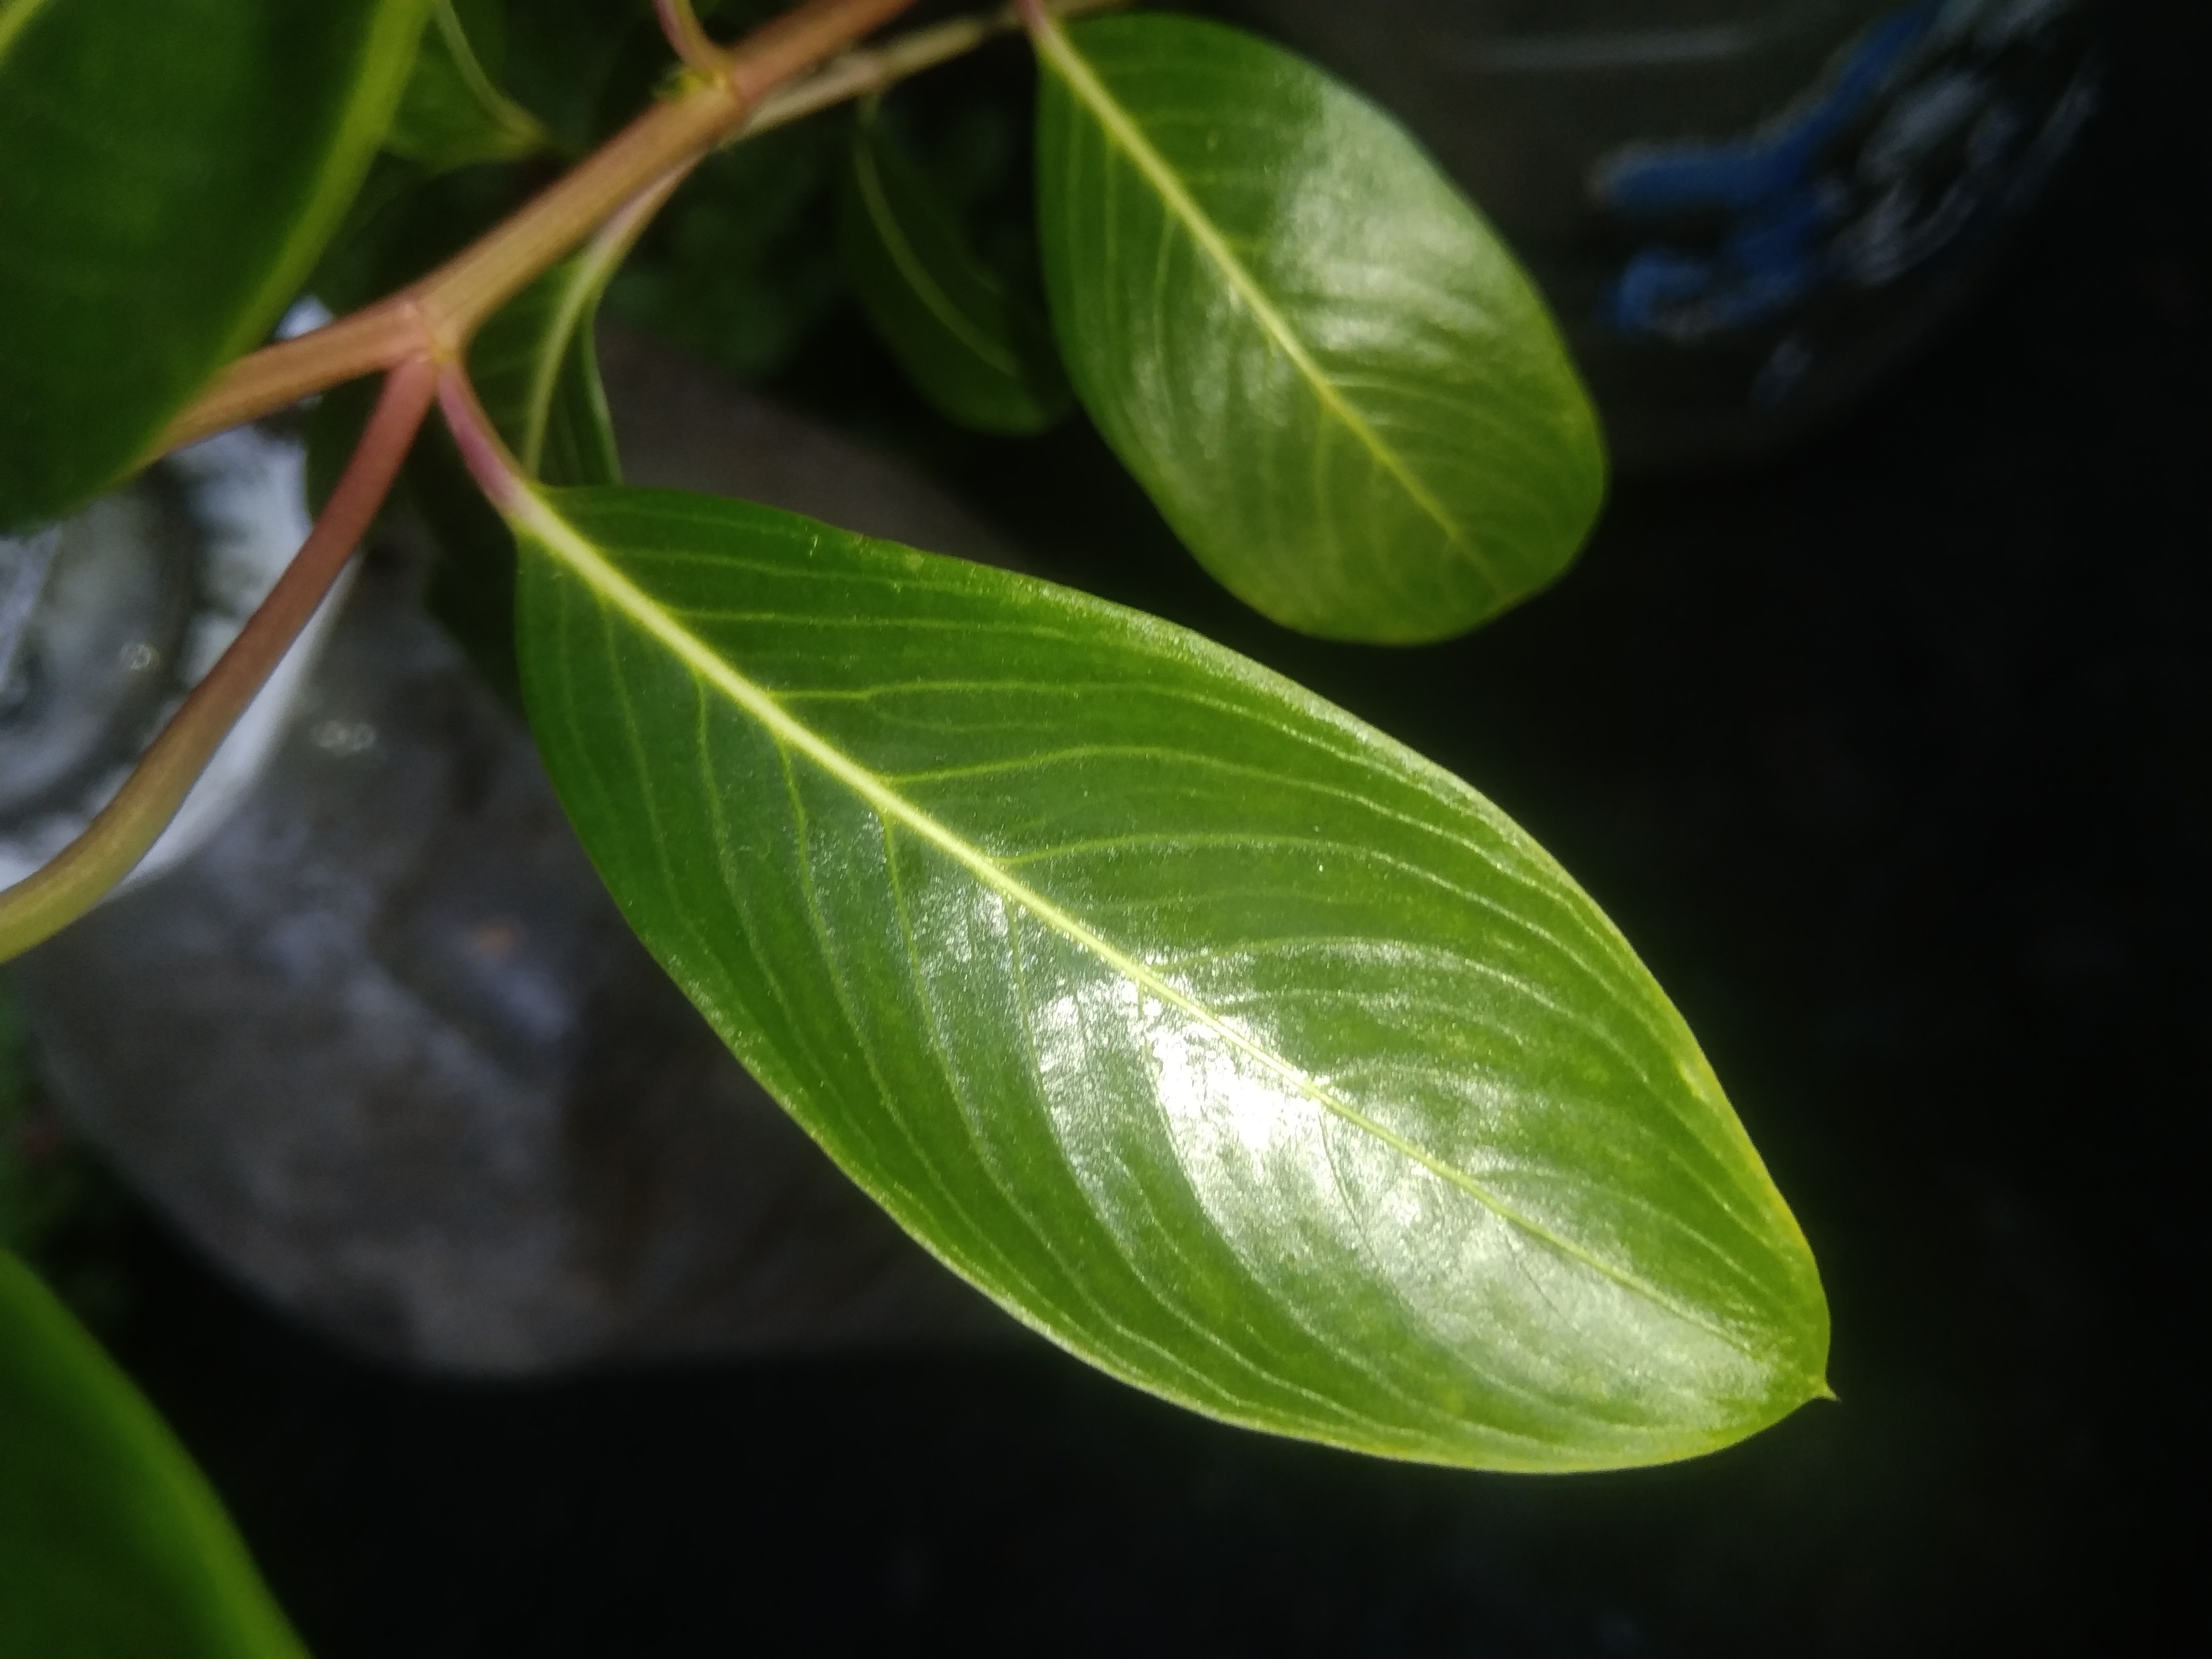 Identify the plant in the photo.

rose periwinkle
